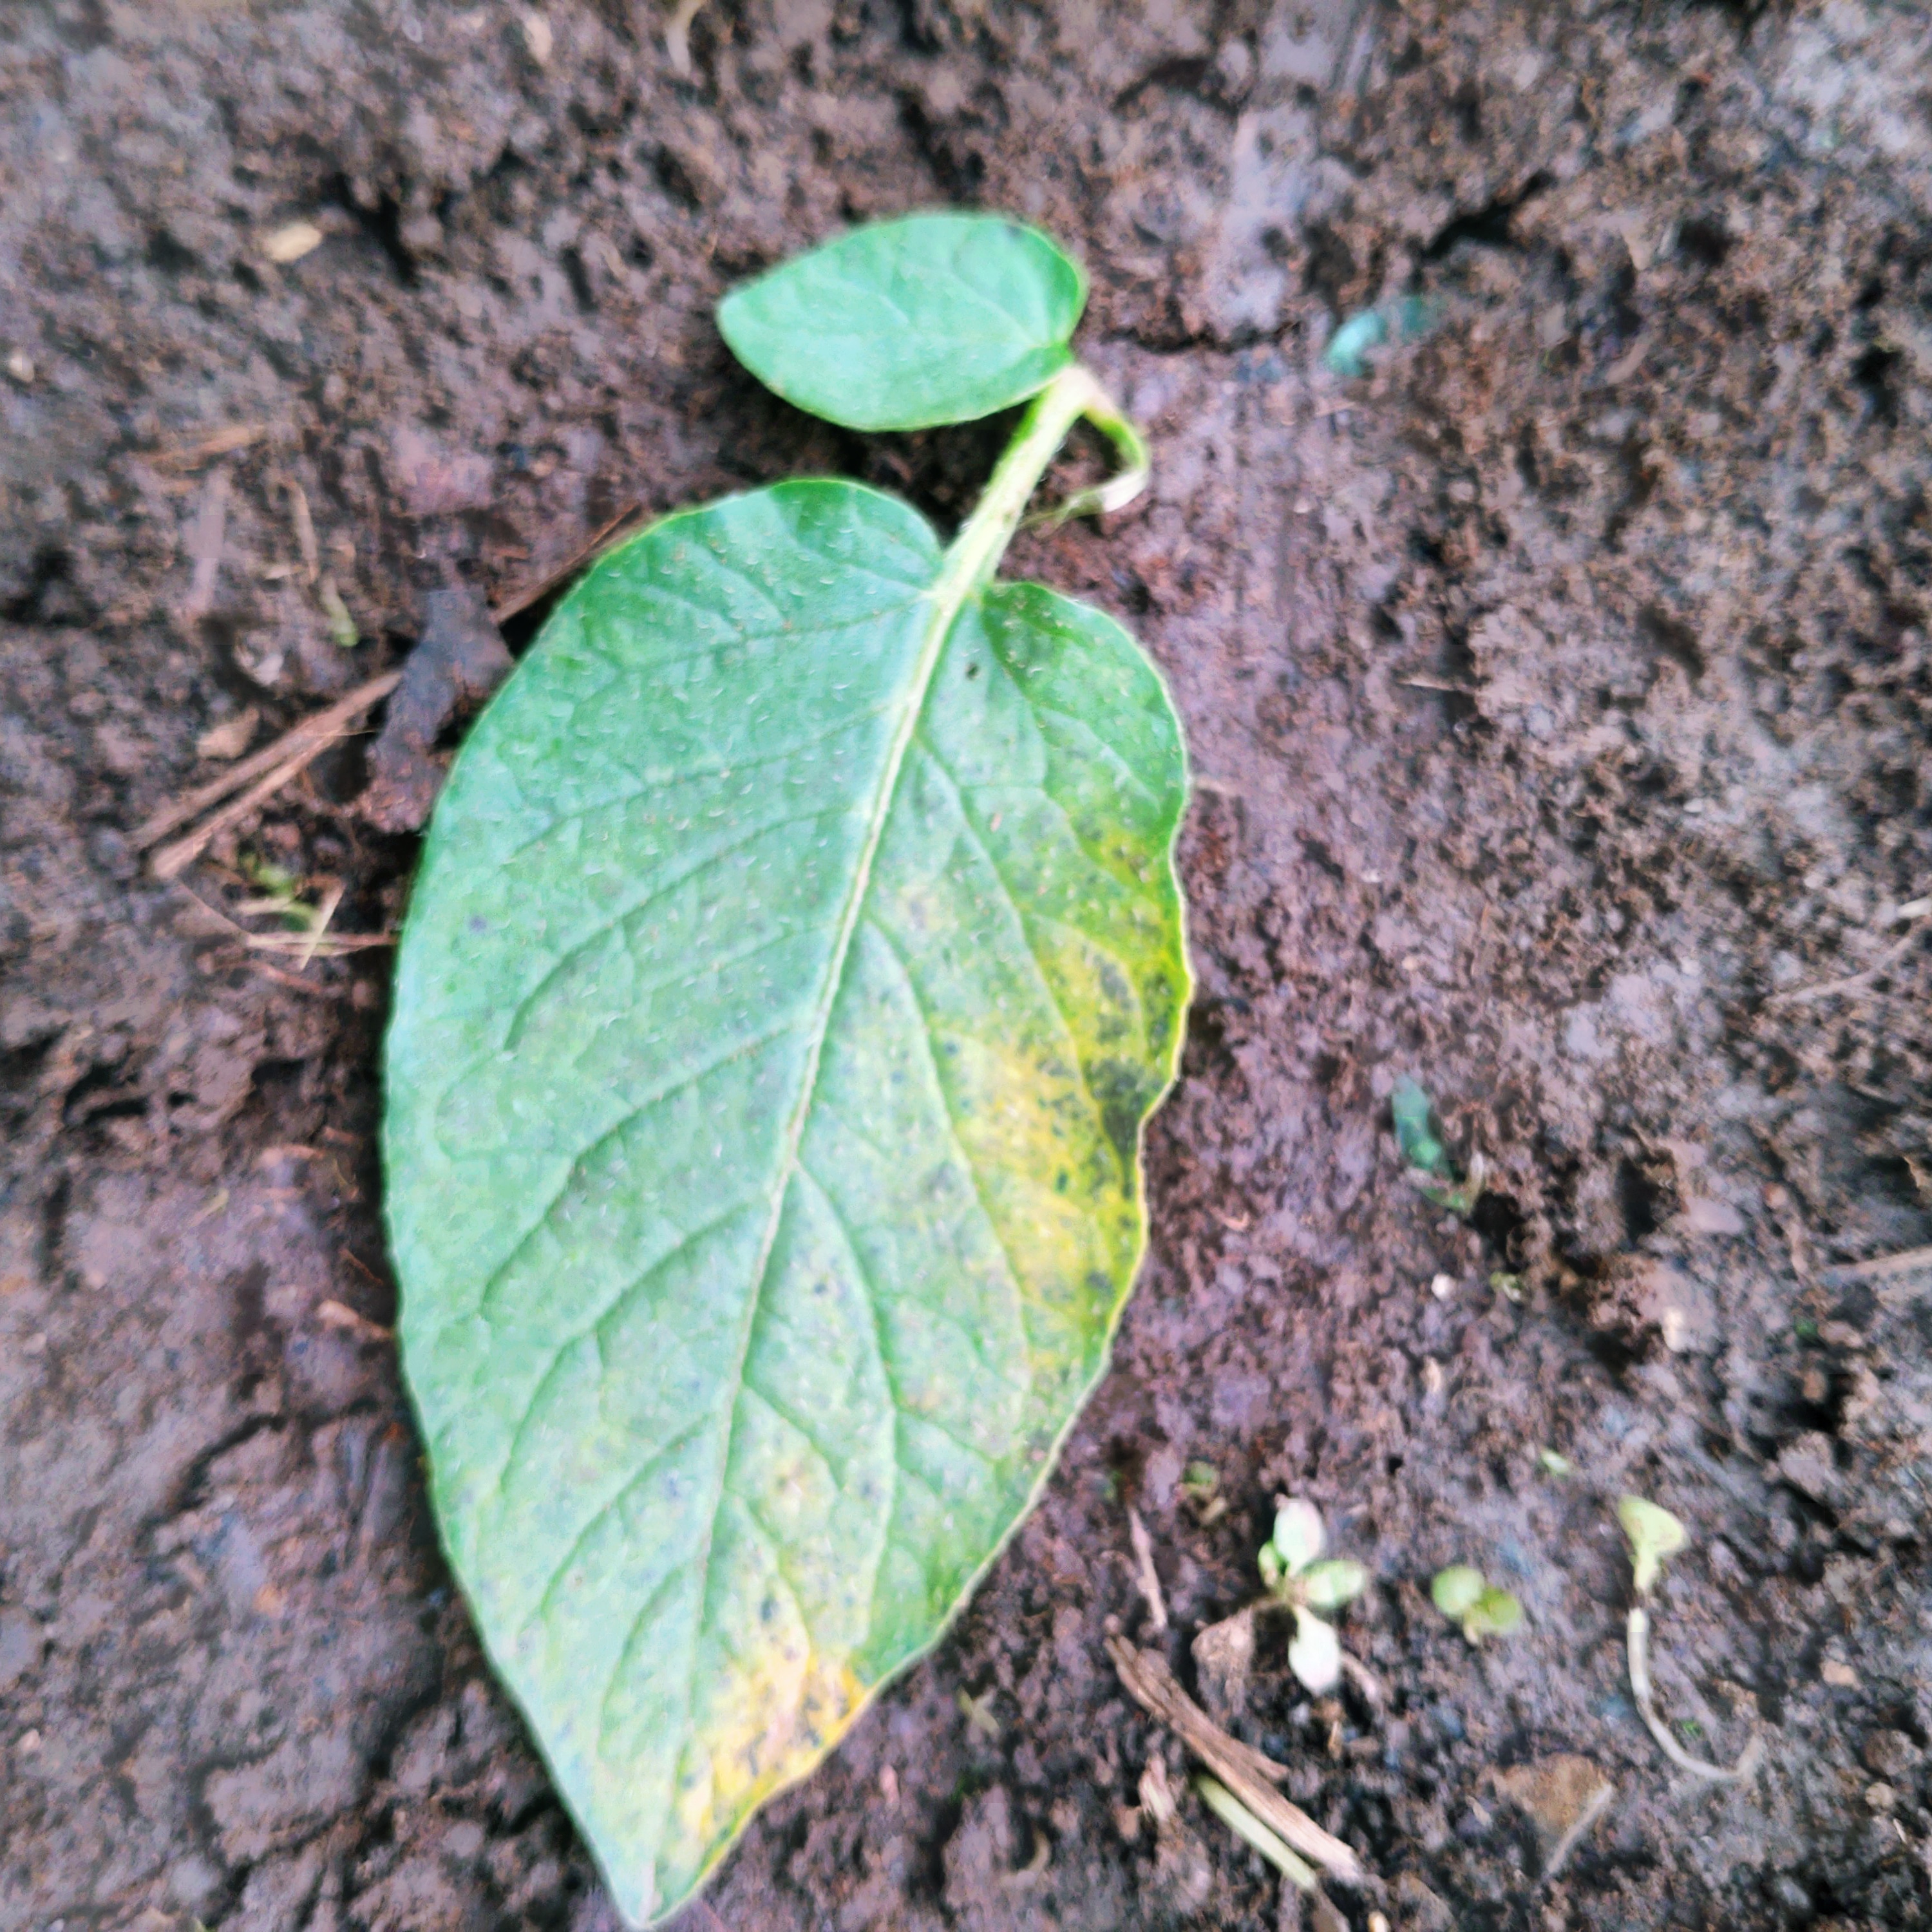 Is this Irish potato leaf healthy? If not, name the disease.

late blight
